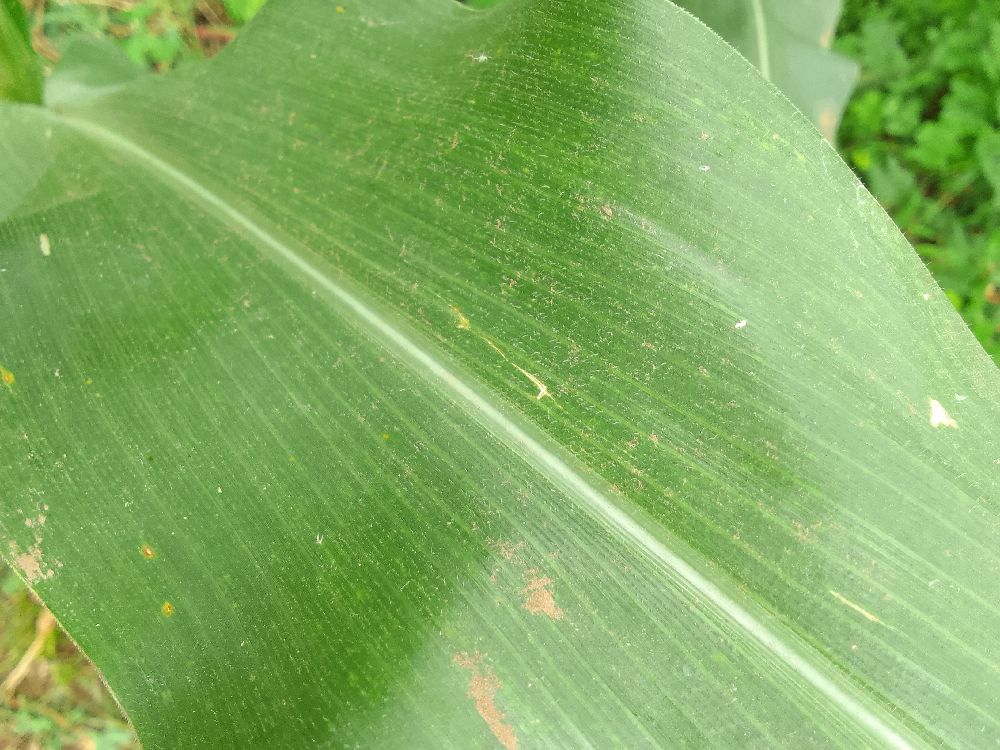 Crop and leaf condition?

maize, healthy
